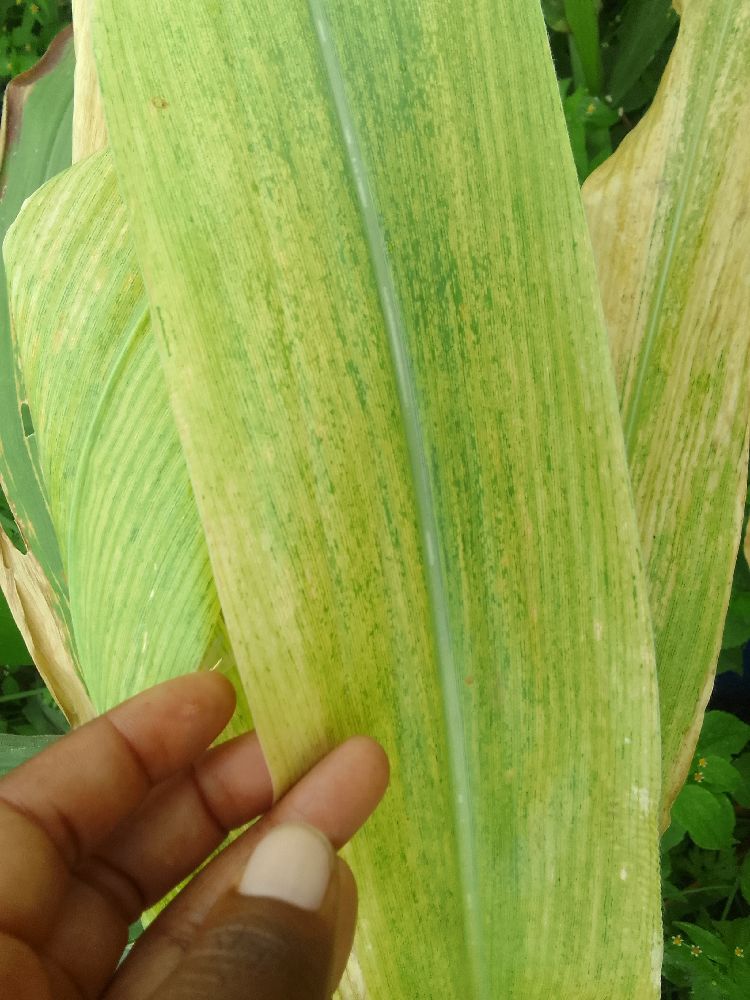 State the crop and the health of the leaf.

maize, maize lethal necrosis
